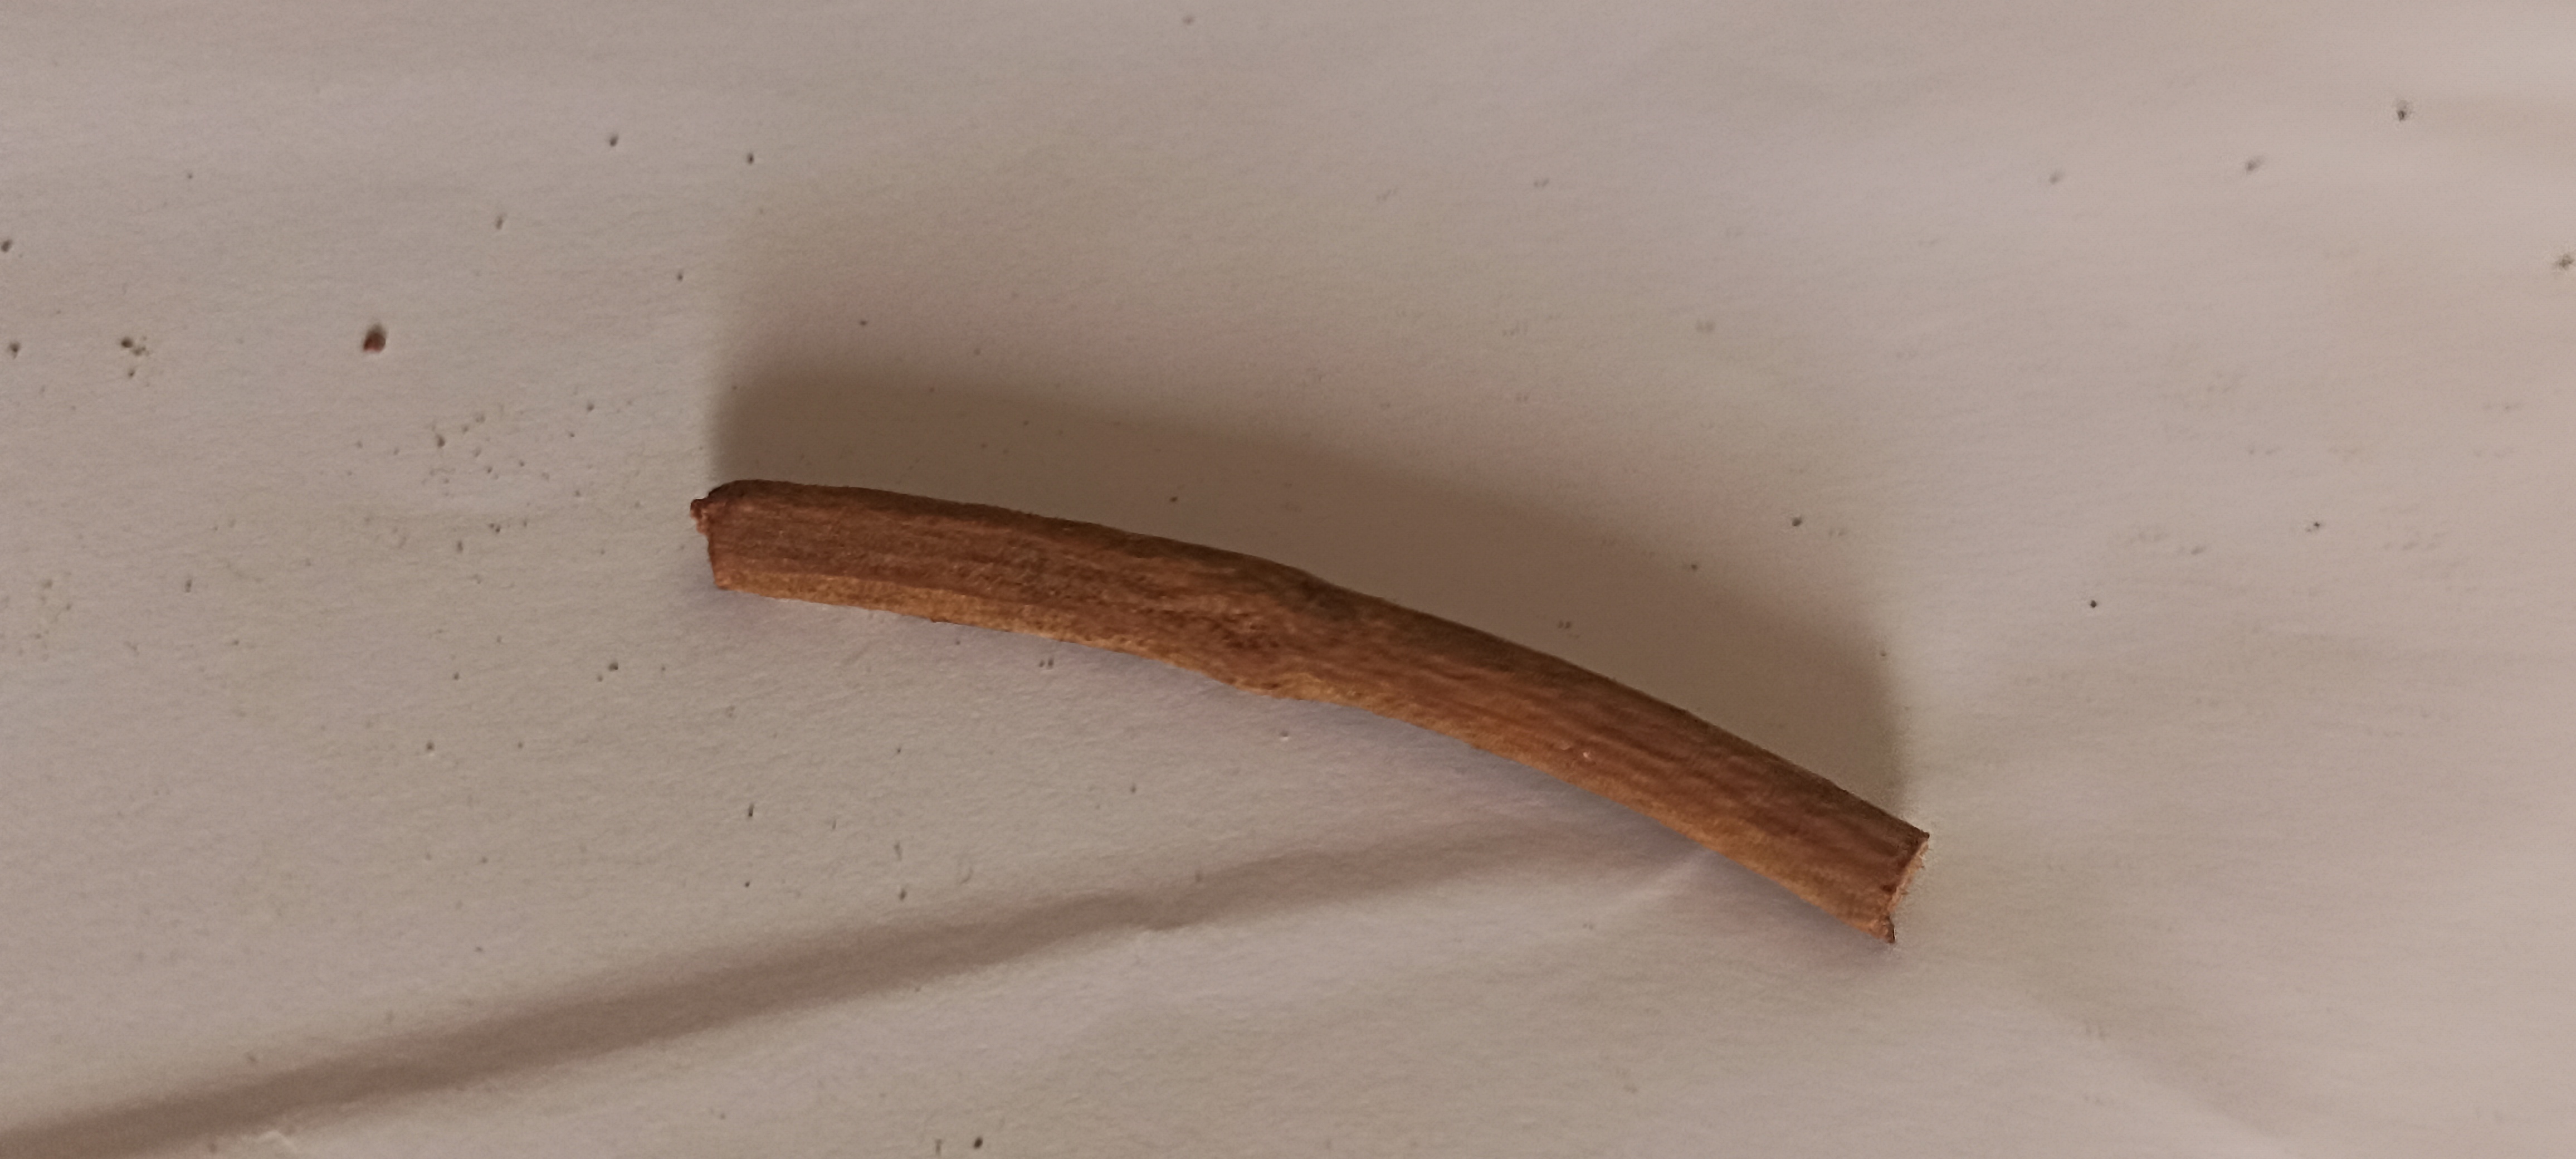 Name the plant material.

manjistha
